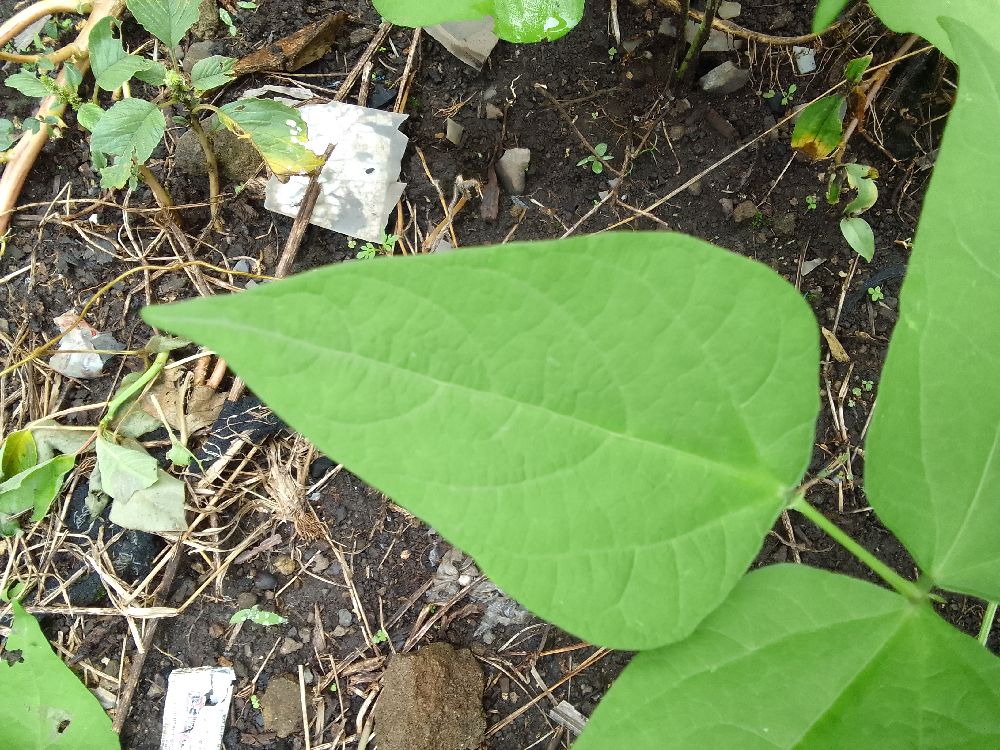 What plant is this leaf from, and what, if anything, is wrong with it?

common bean, healthy
